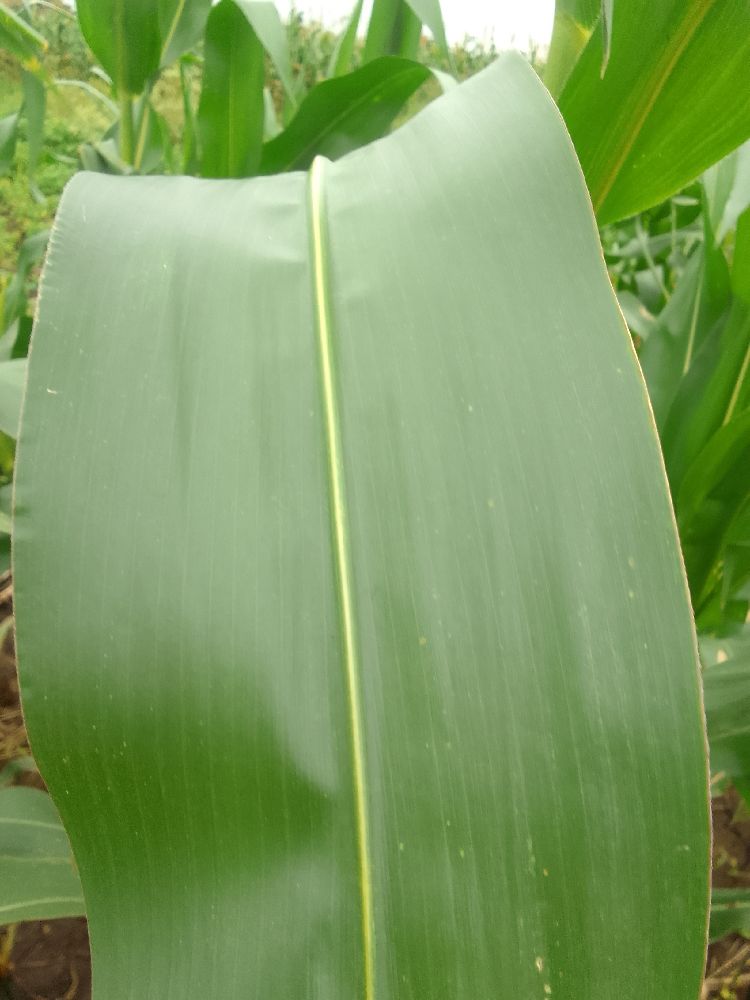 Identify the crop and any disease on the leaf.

maize, healthy
